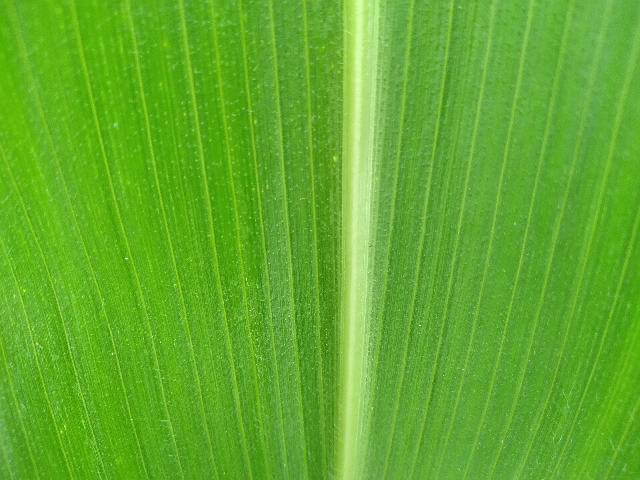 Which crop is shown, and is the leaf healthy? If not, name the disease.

maize, healthy
